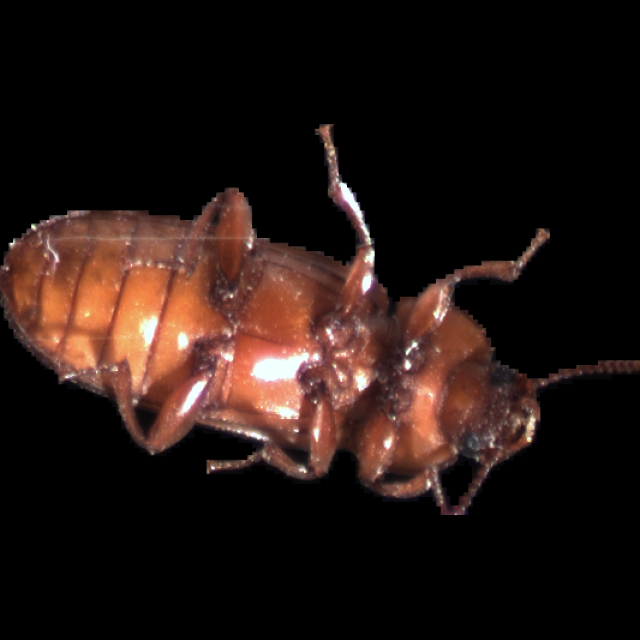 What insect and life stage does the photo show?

mealworm beetle
